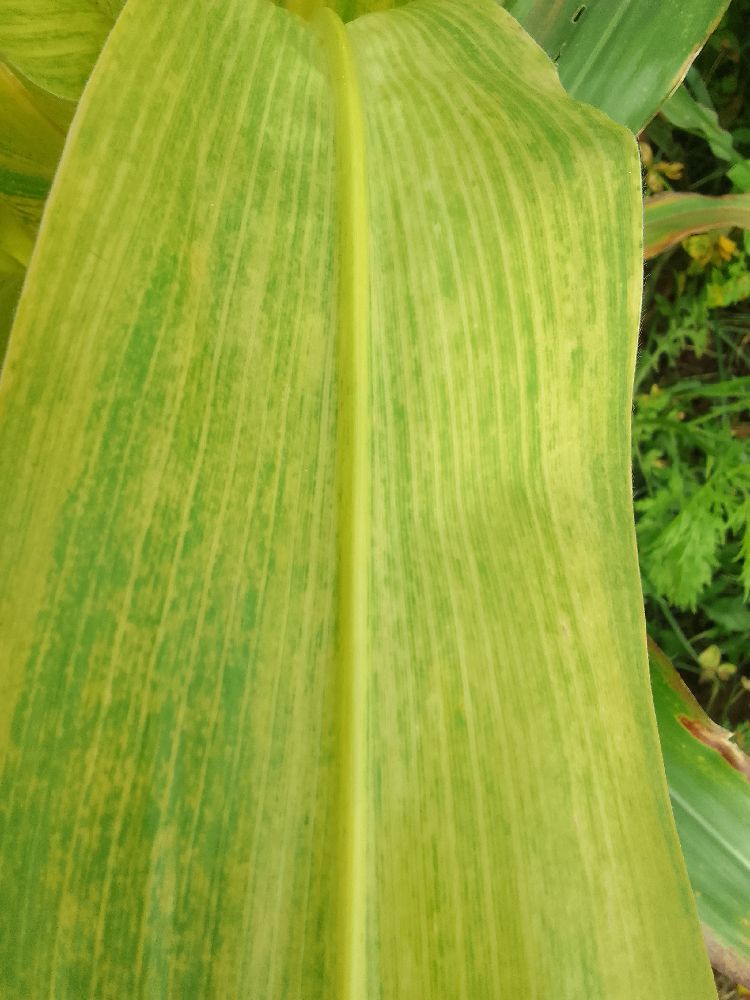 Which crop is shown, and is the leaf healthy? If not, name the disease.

maize, maize lethal necrosis
